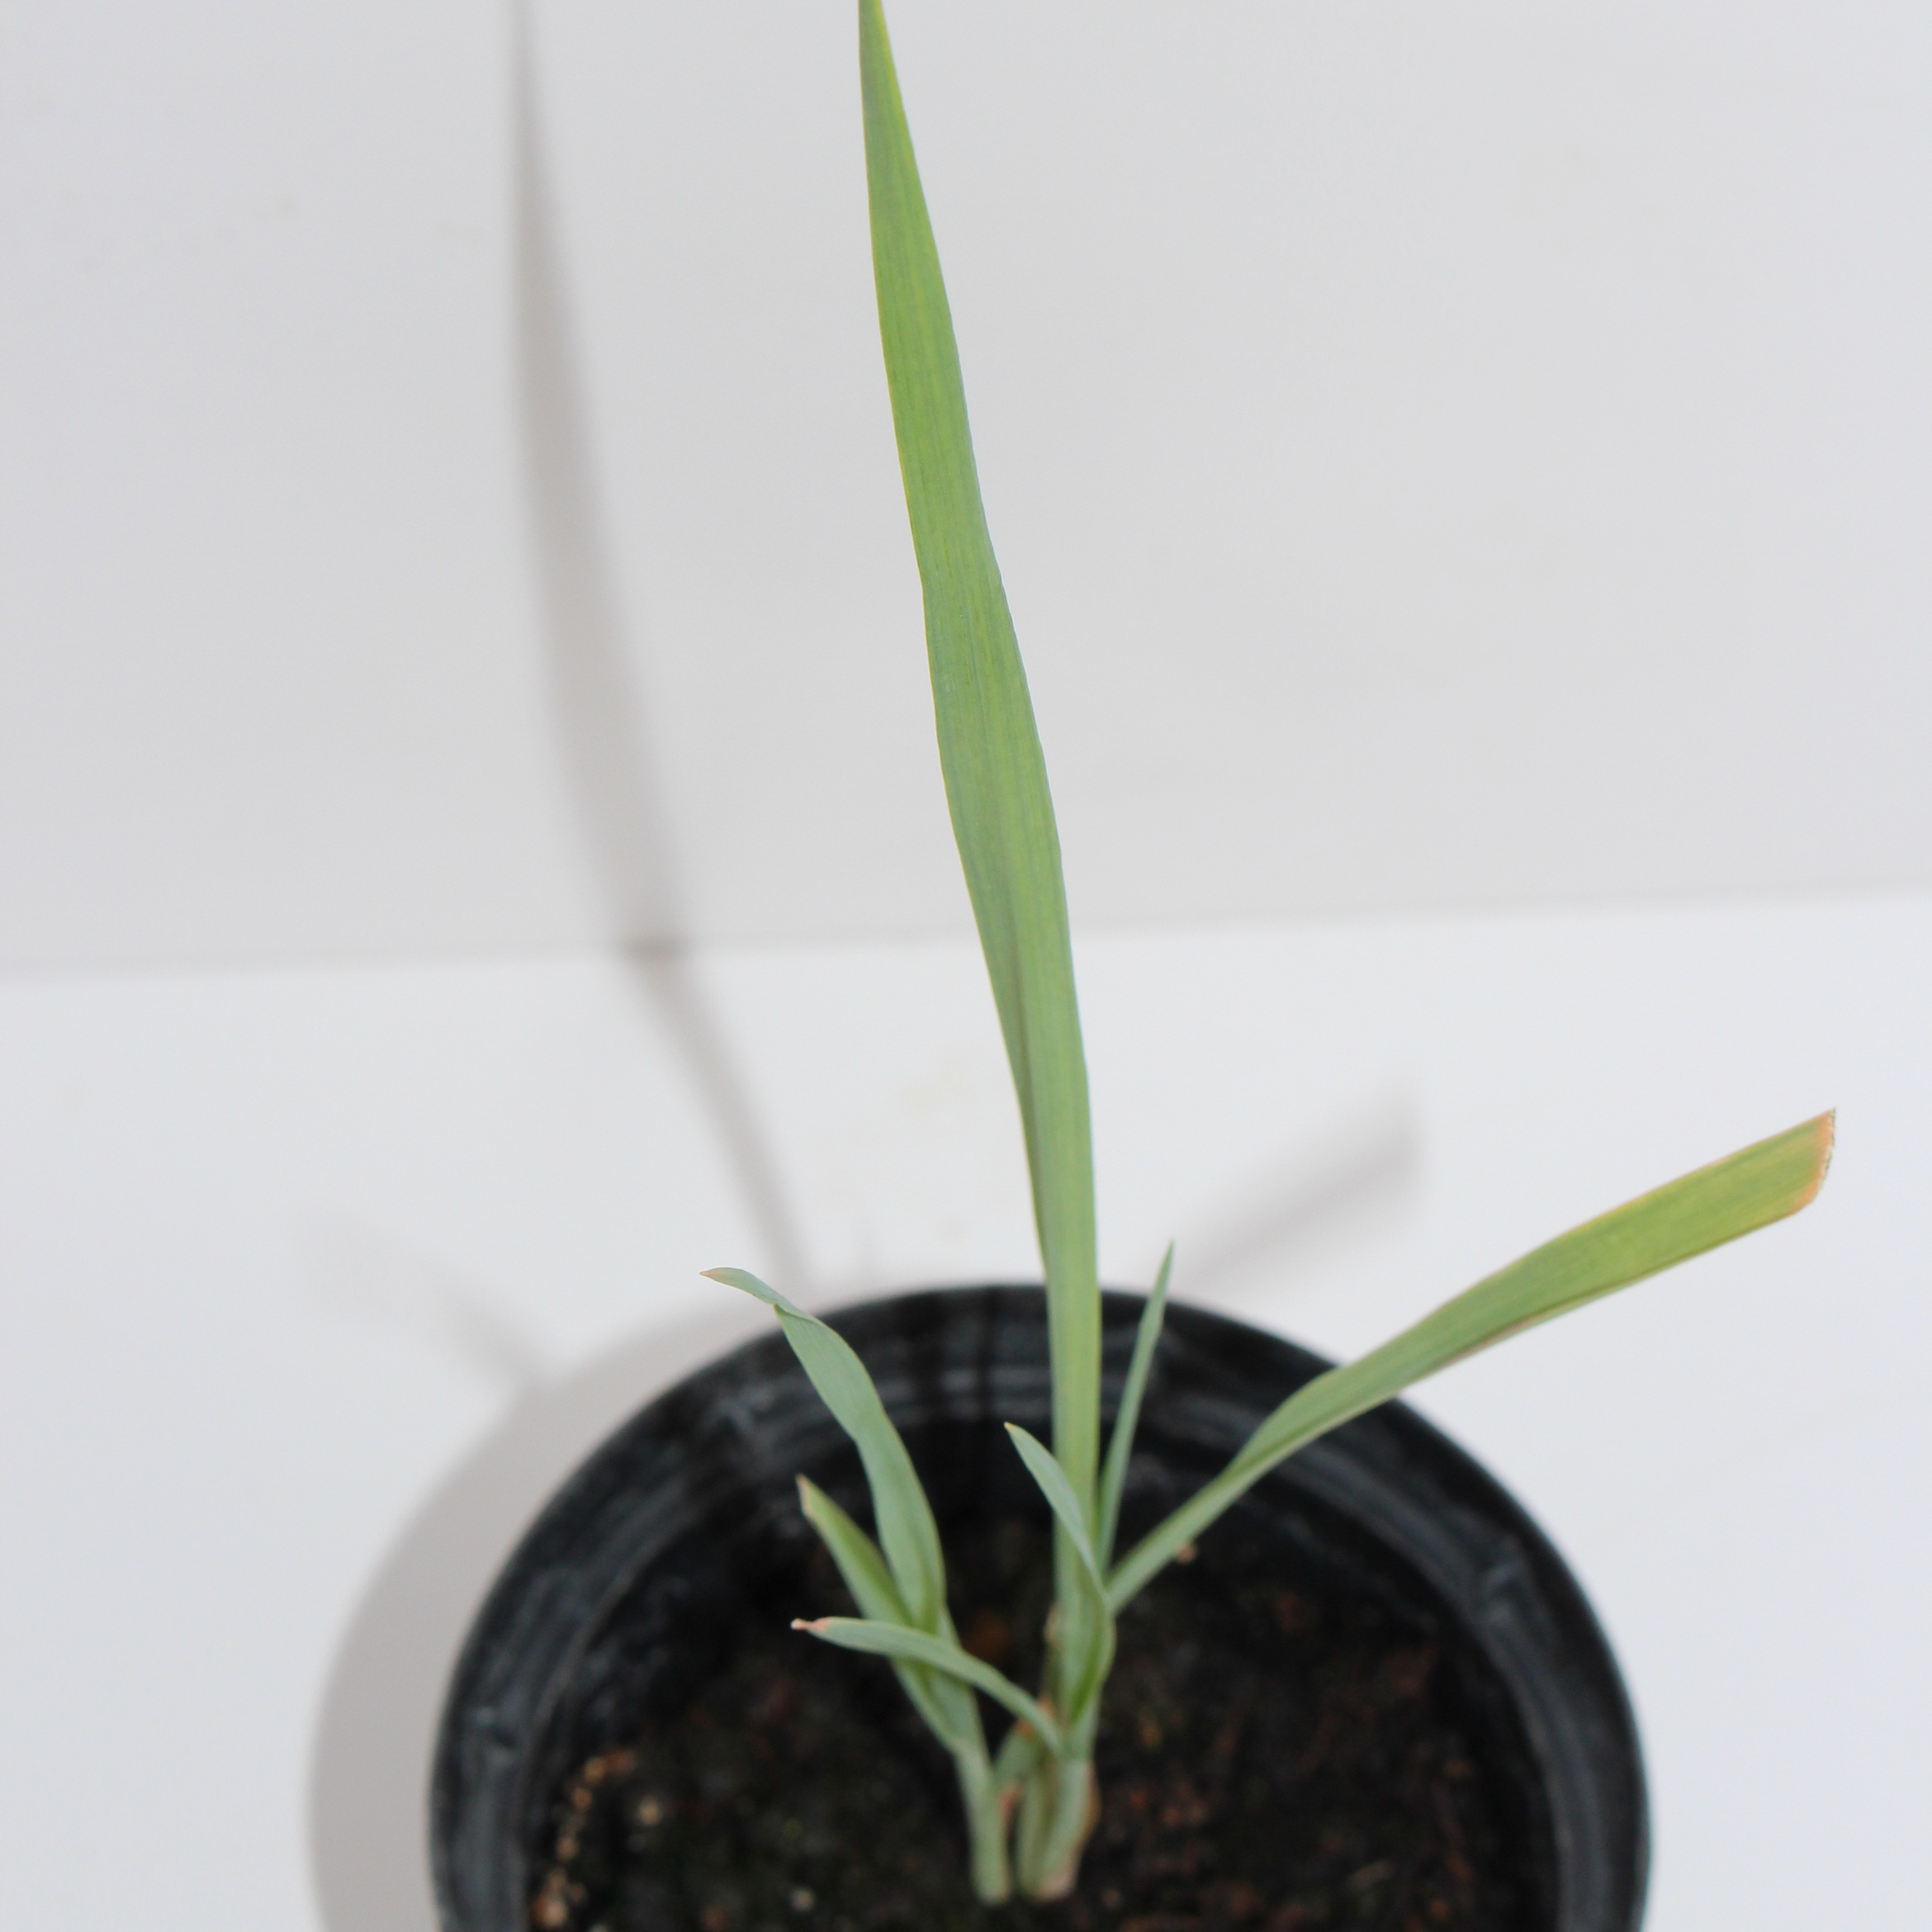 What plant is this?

Avena sterilis
